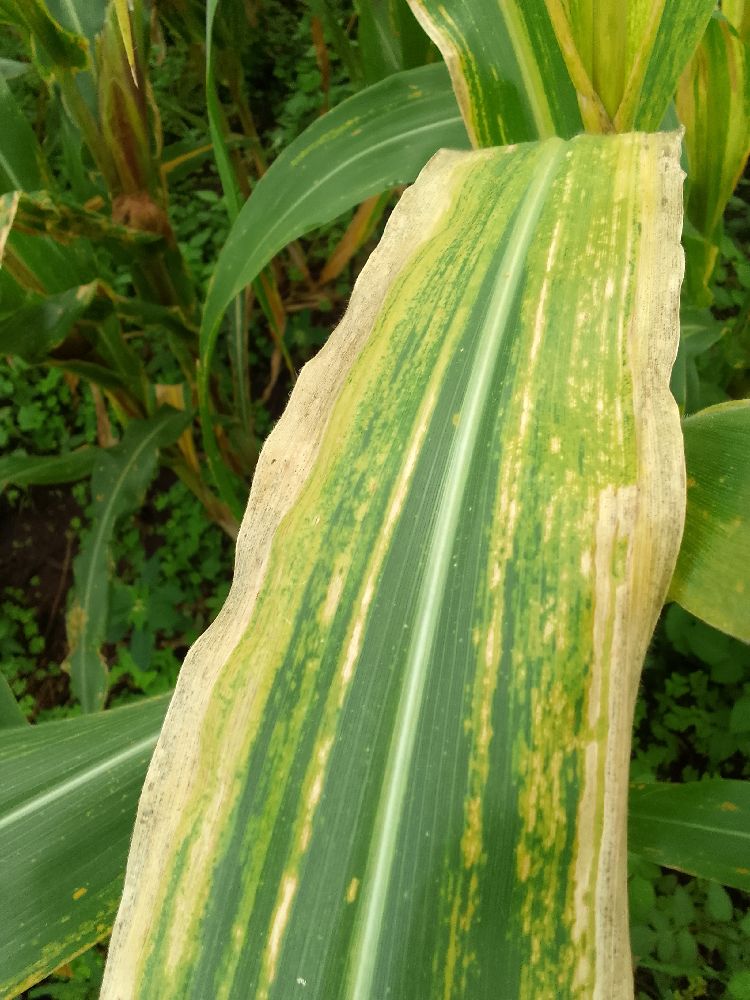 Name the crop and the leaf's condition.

maize, maize lethal necrosis
